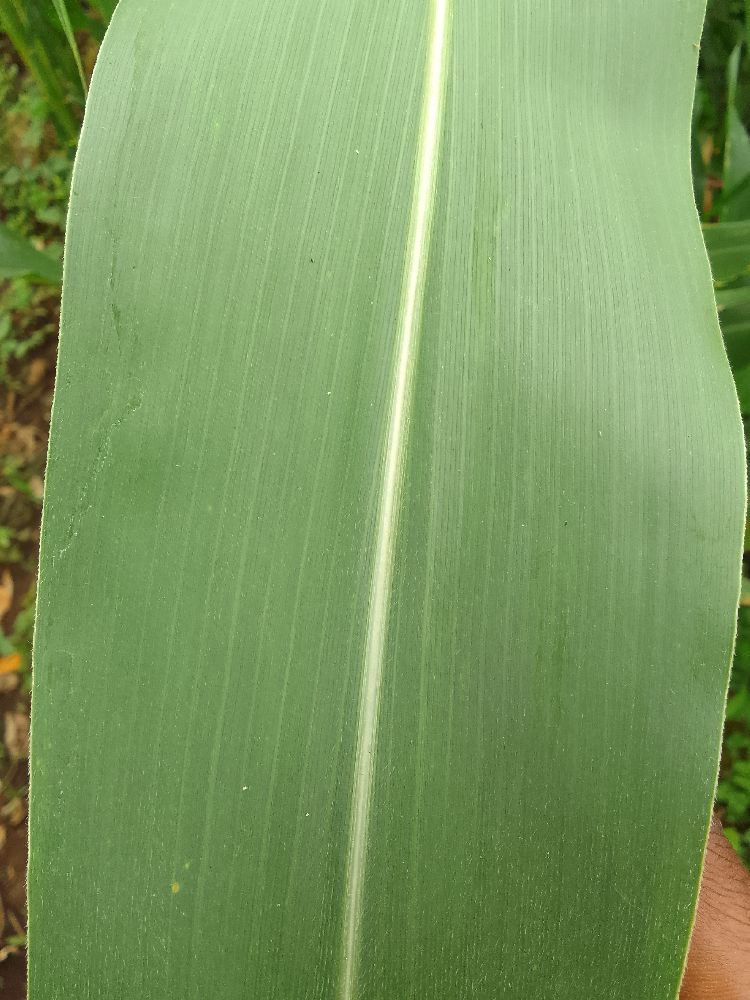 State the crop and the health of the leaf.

maize, healthy
